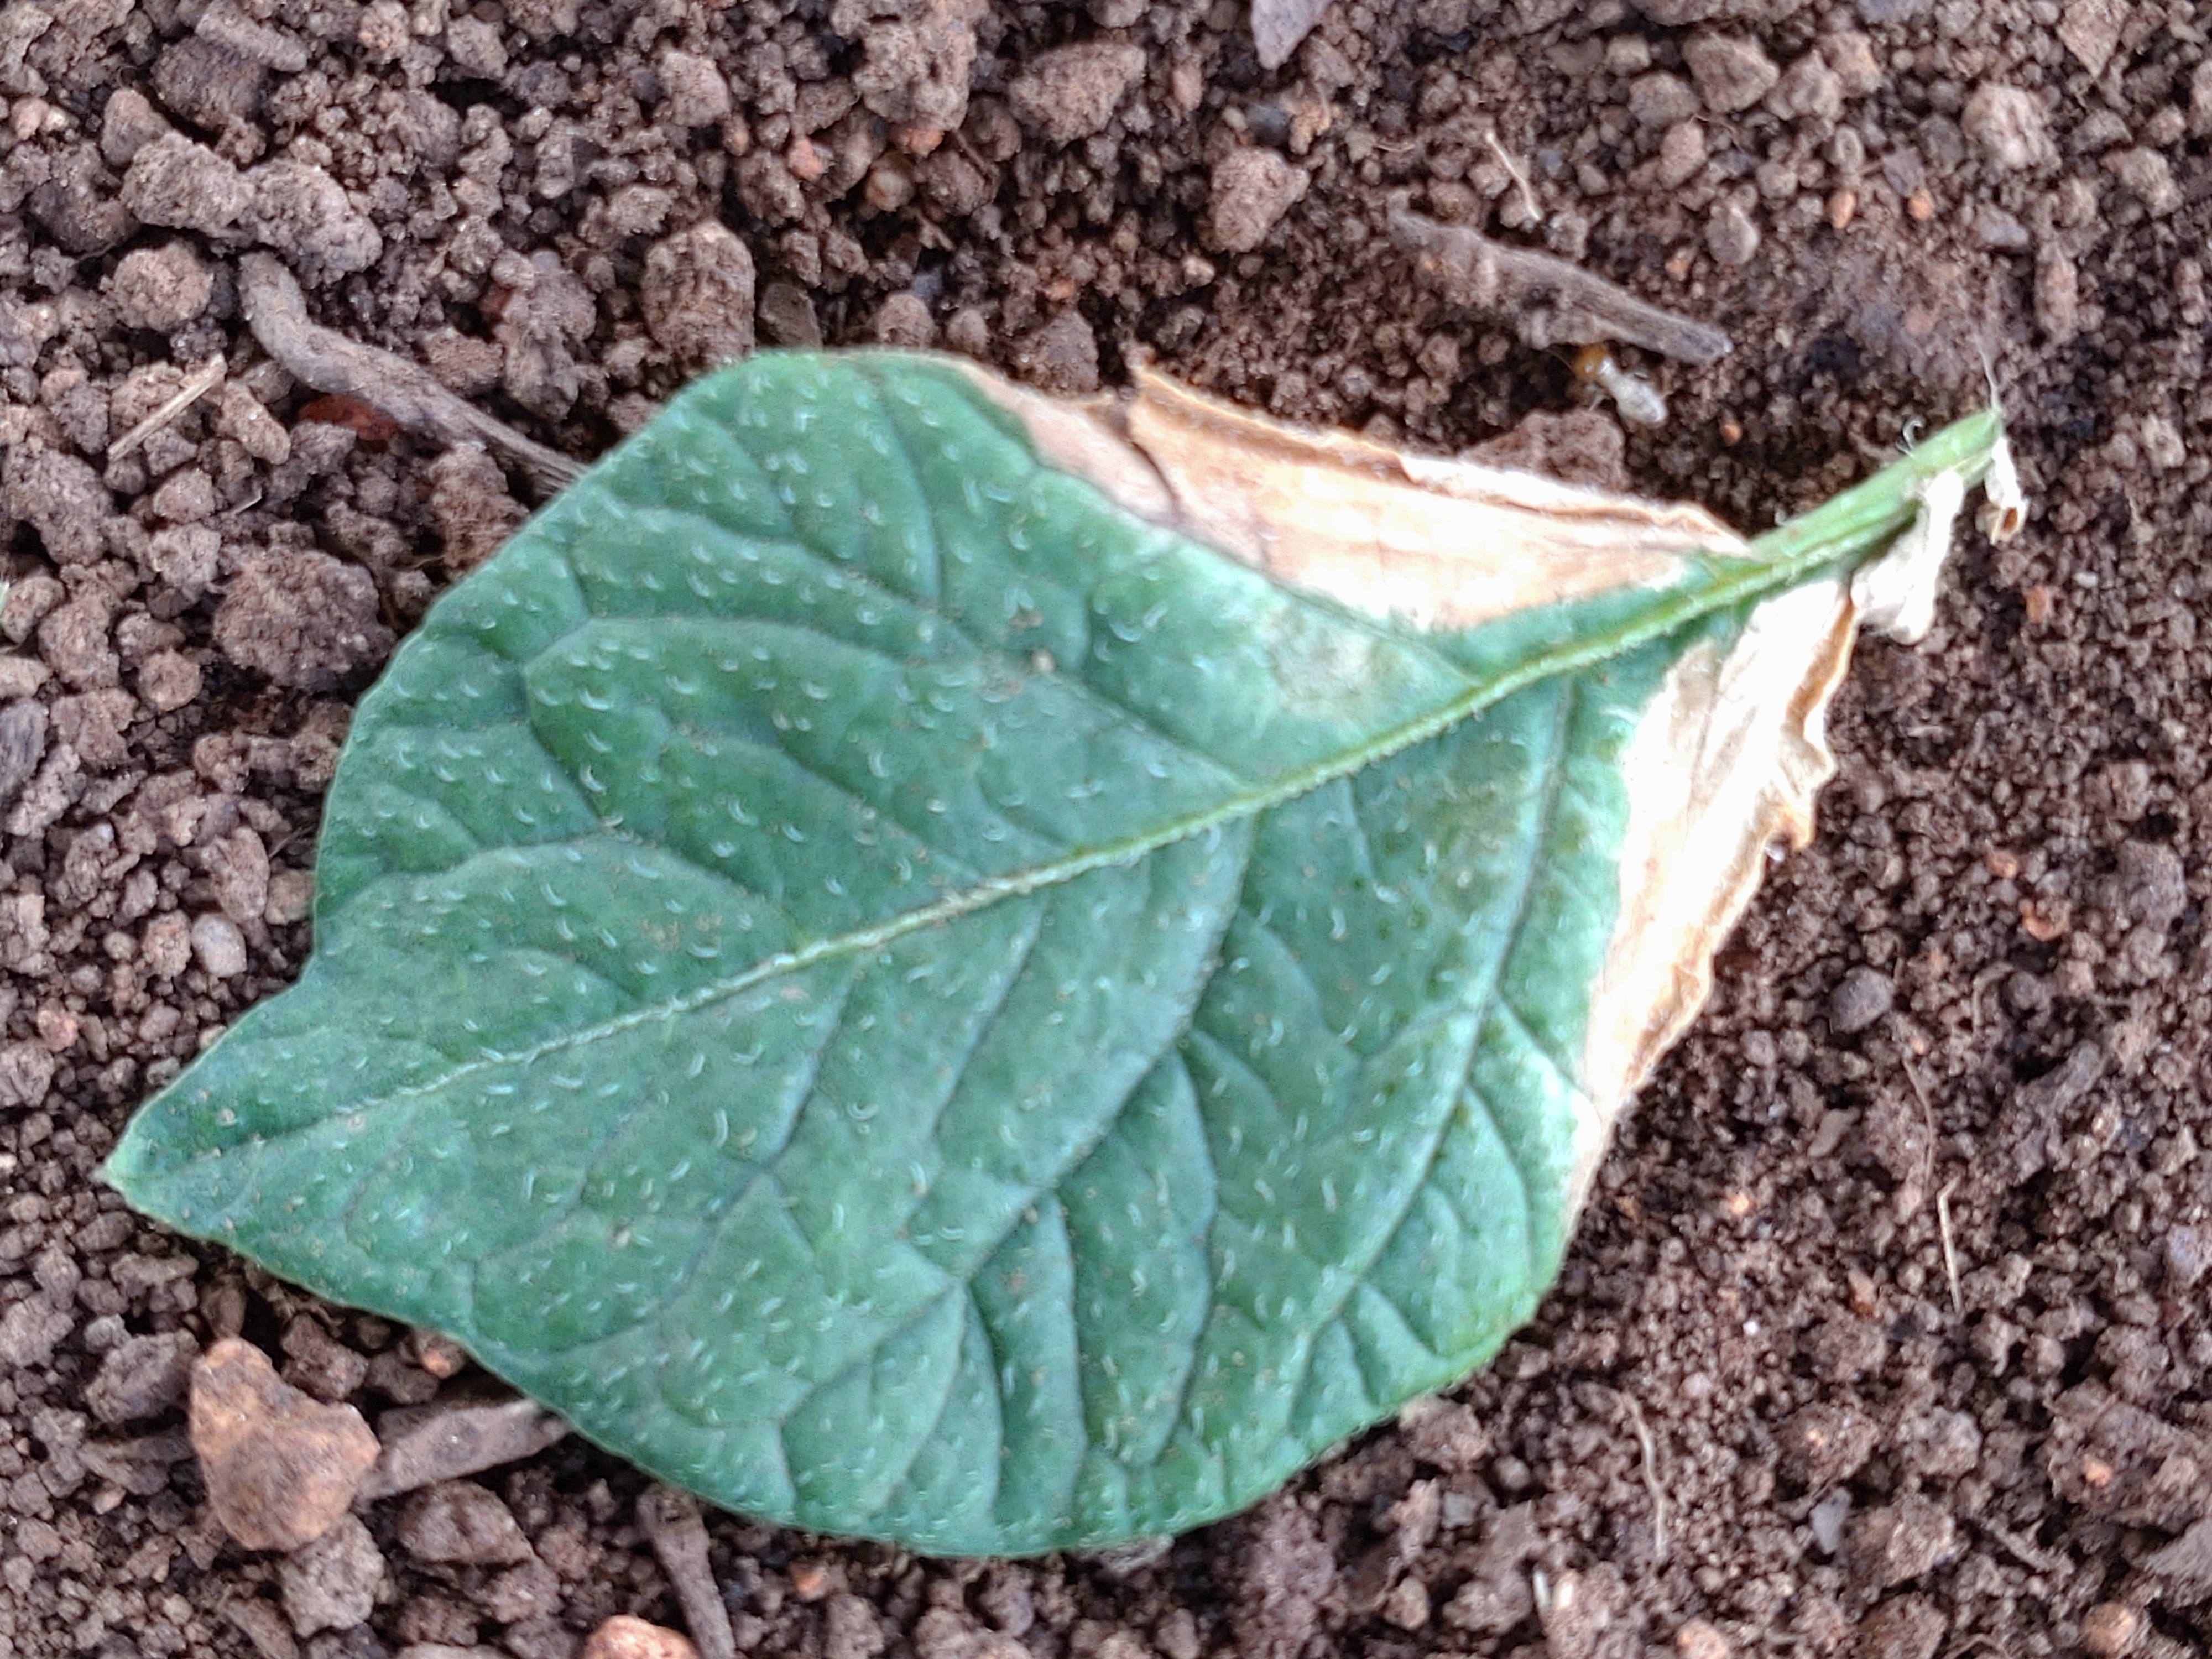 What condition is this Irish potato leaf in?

early blight
